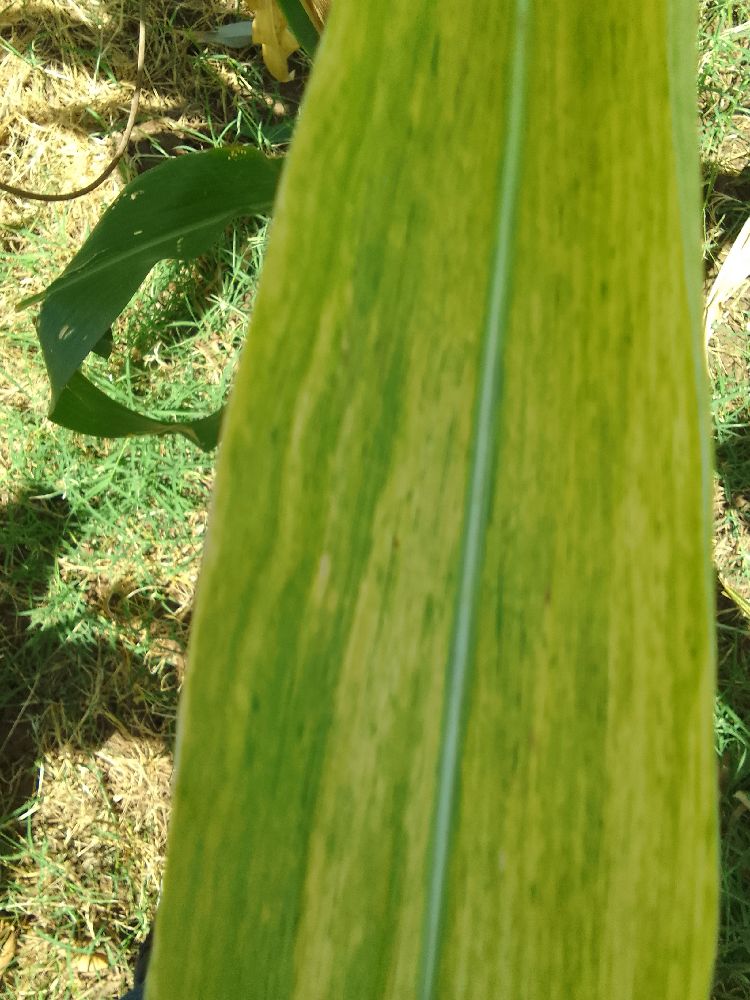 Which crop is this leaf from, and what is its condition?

maize, maize lethal necrosis
